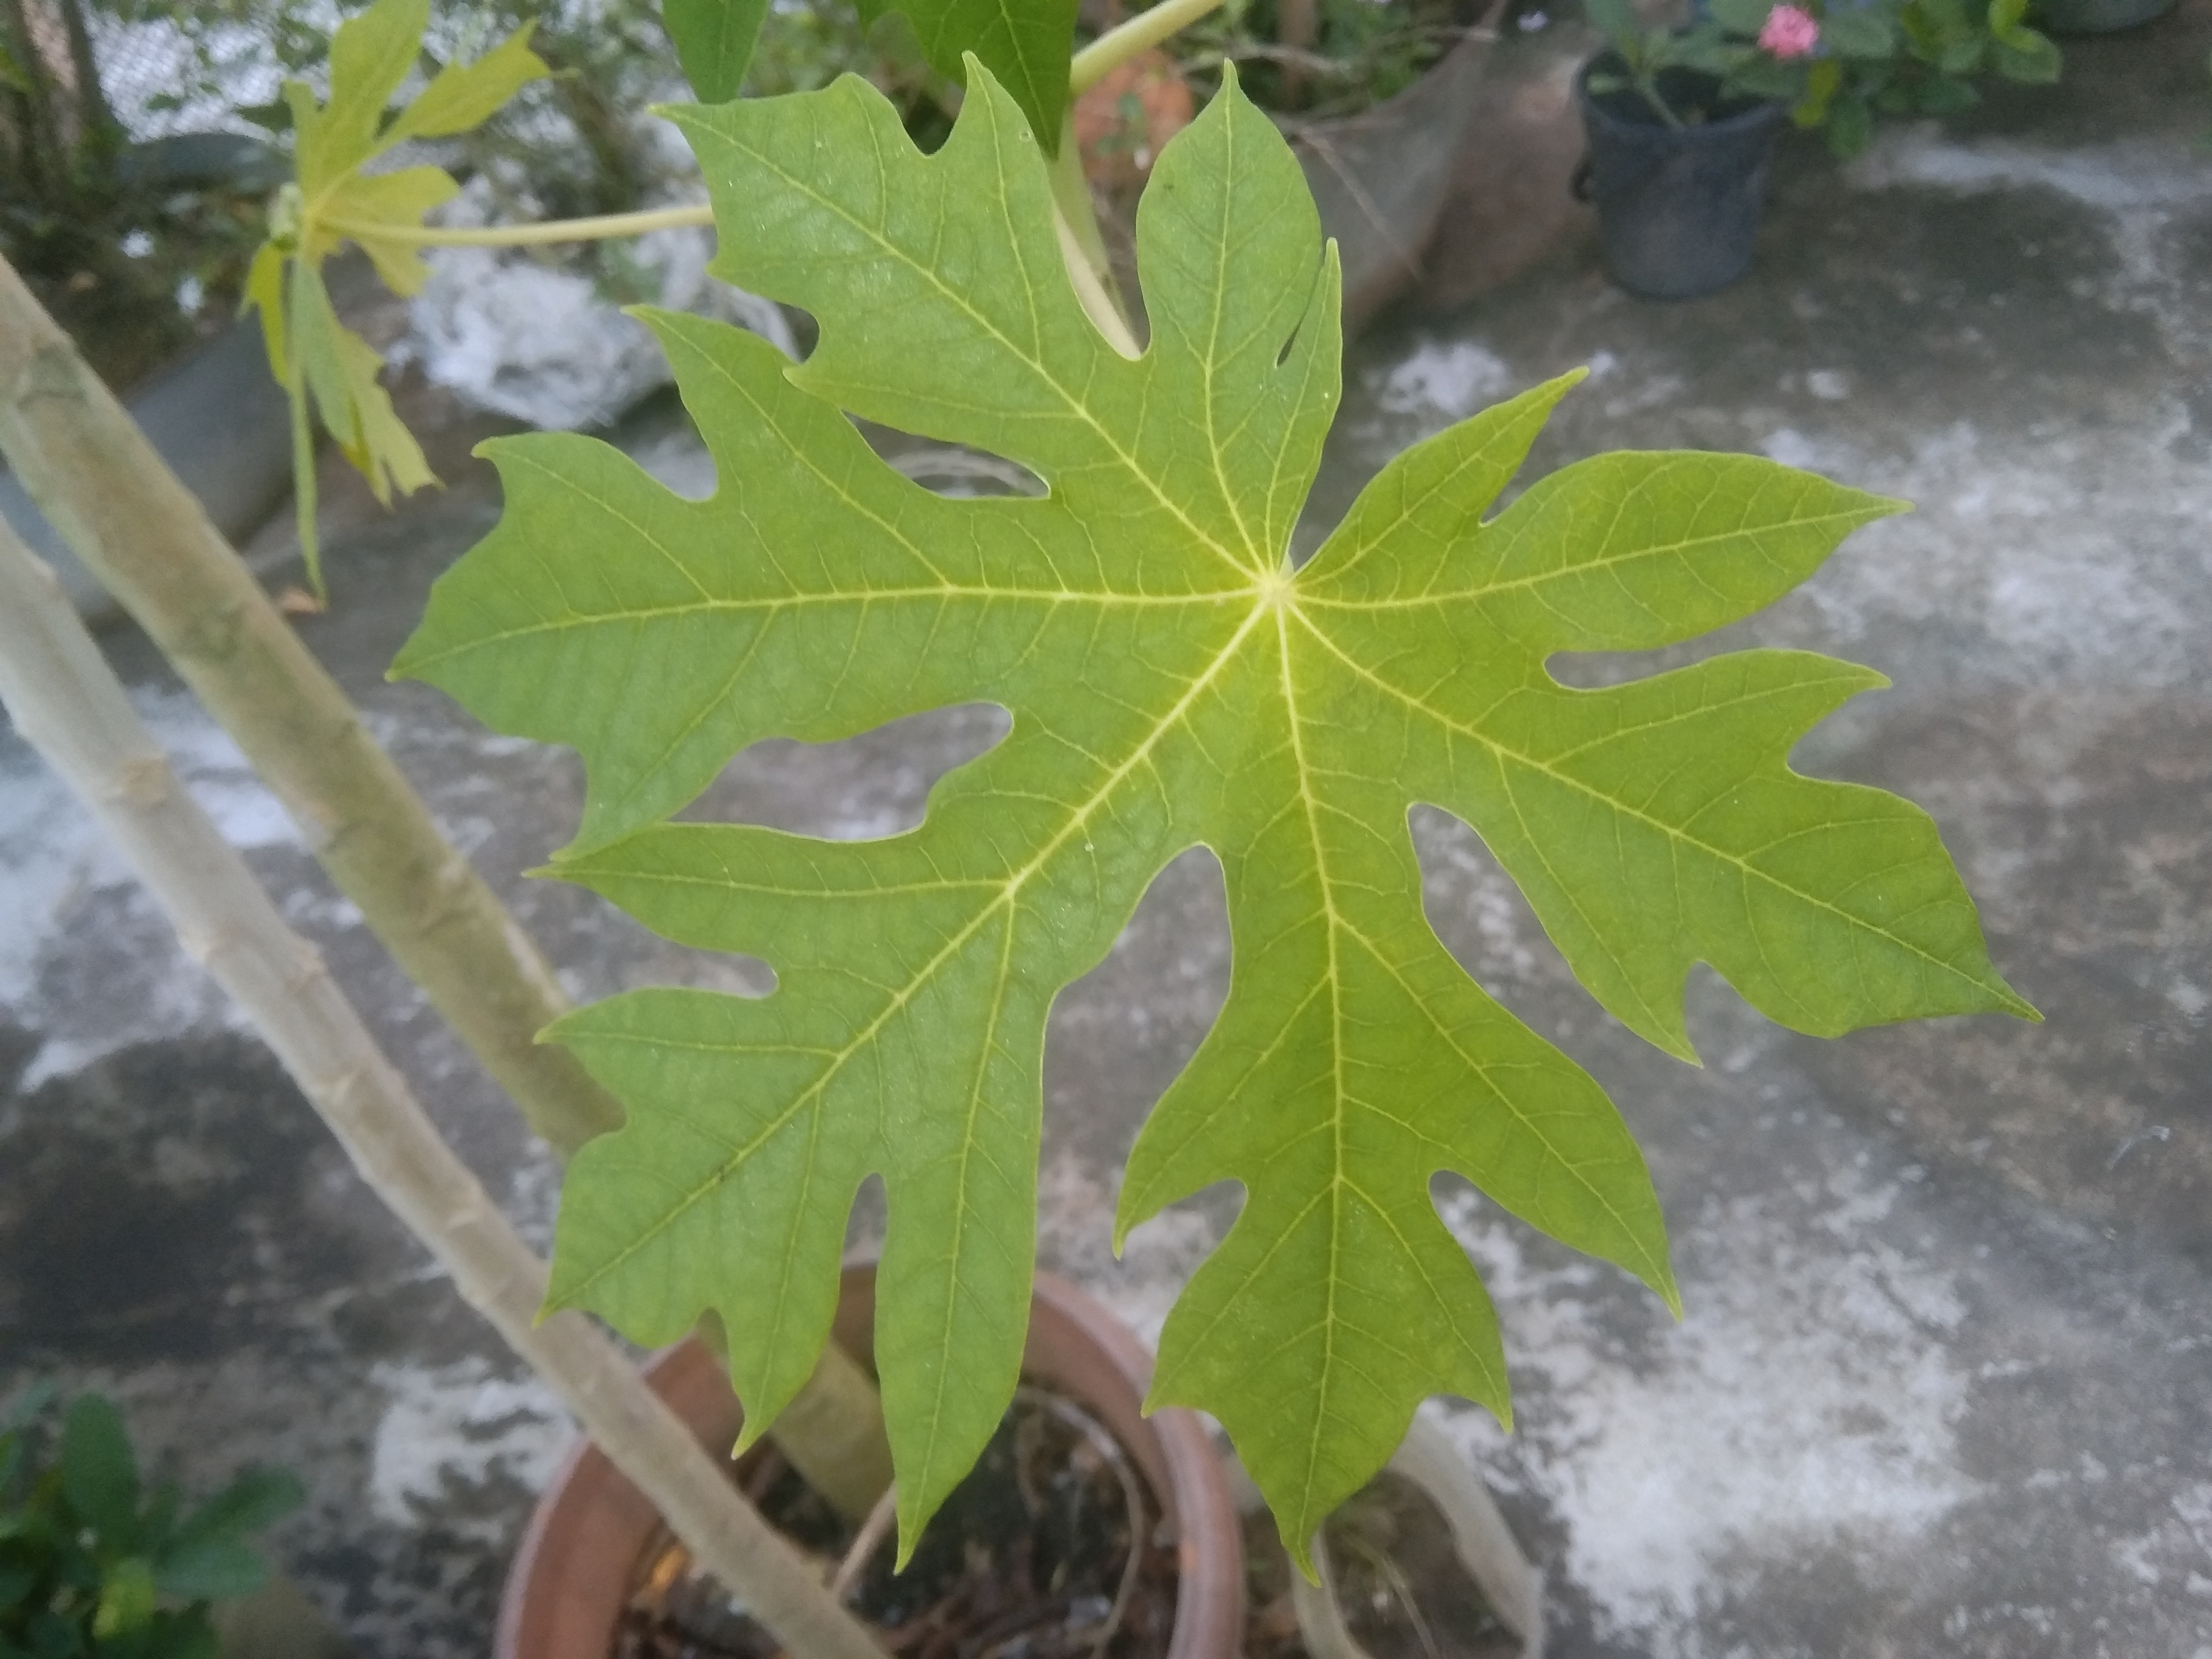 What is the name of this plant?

papaya
